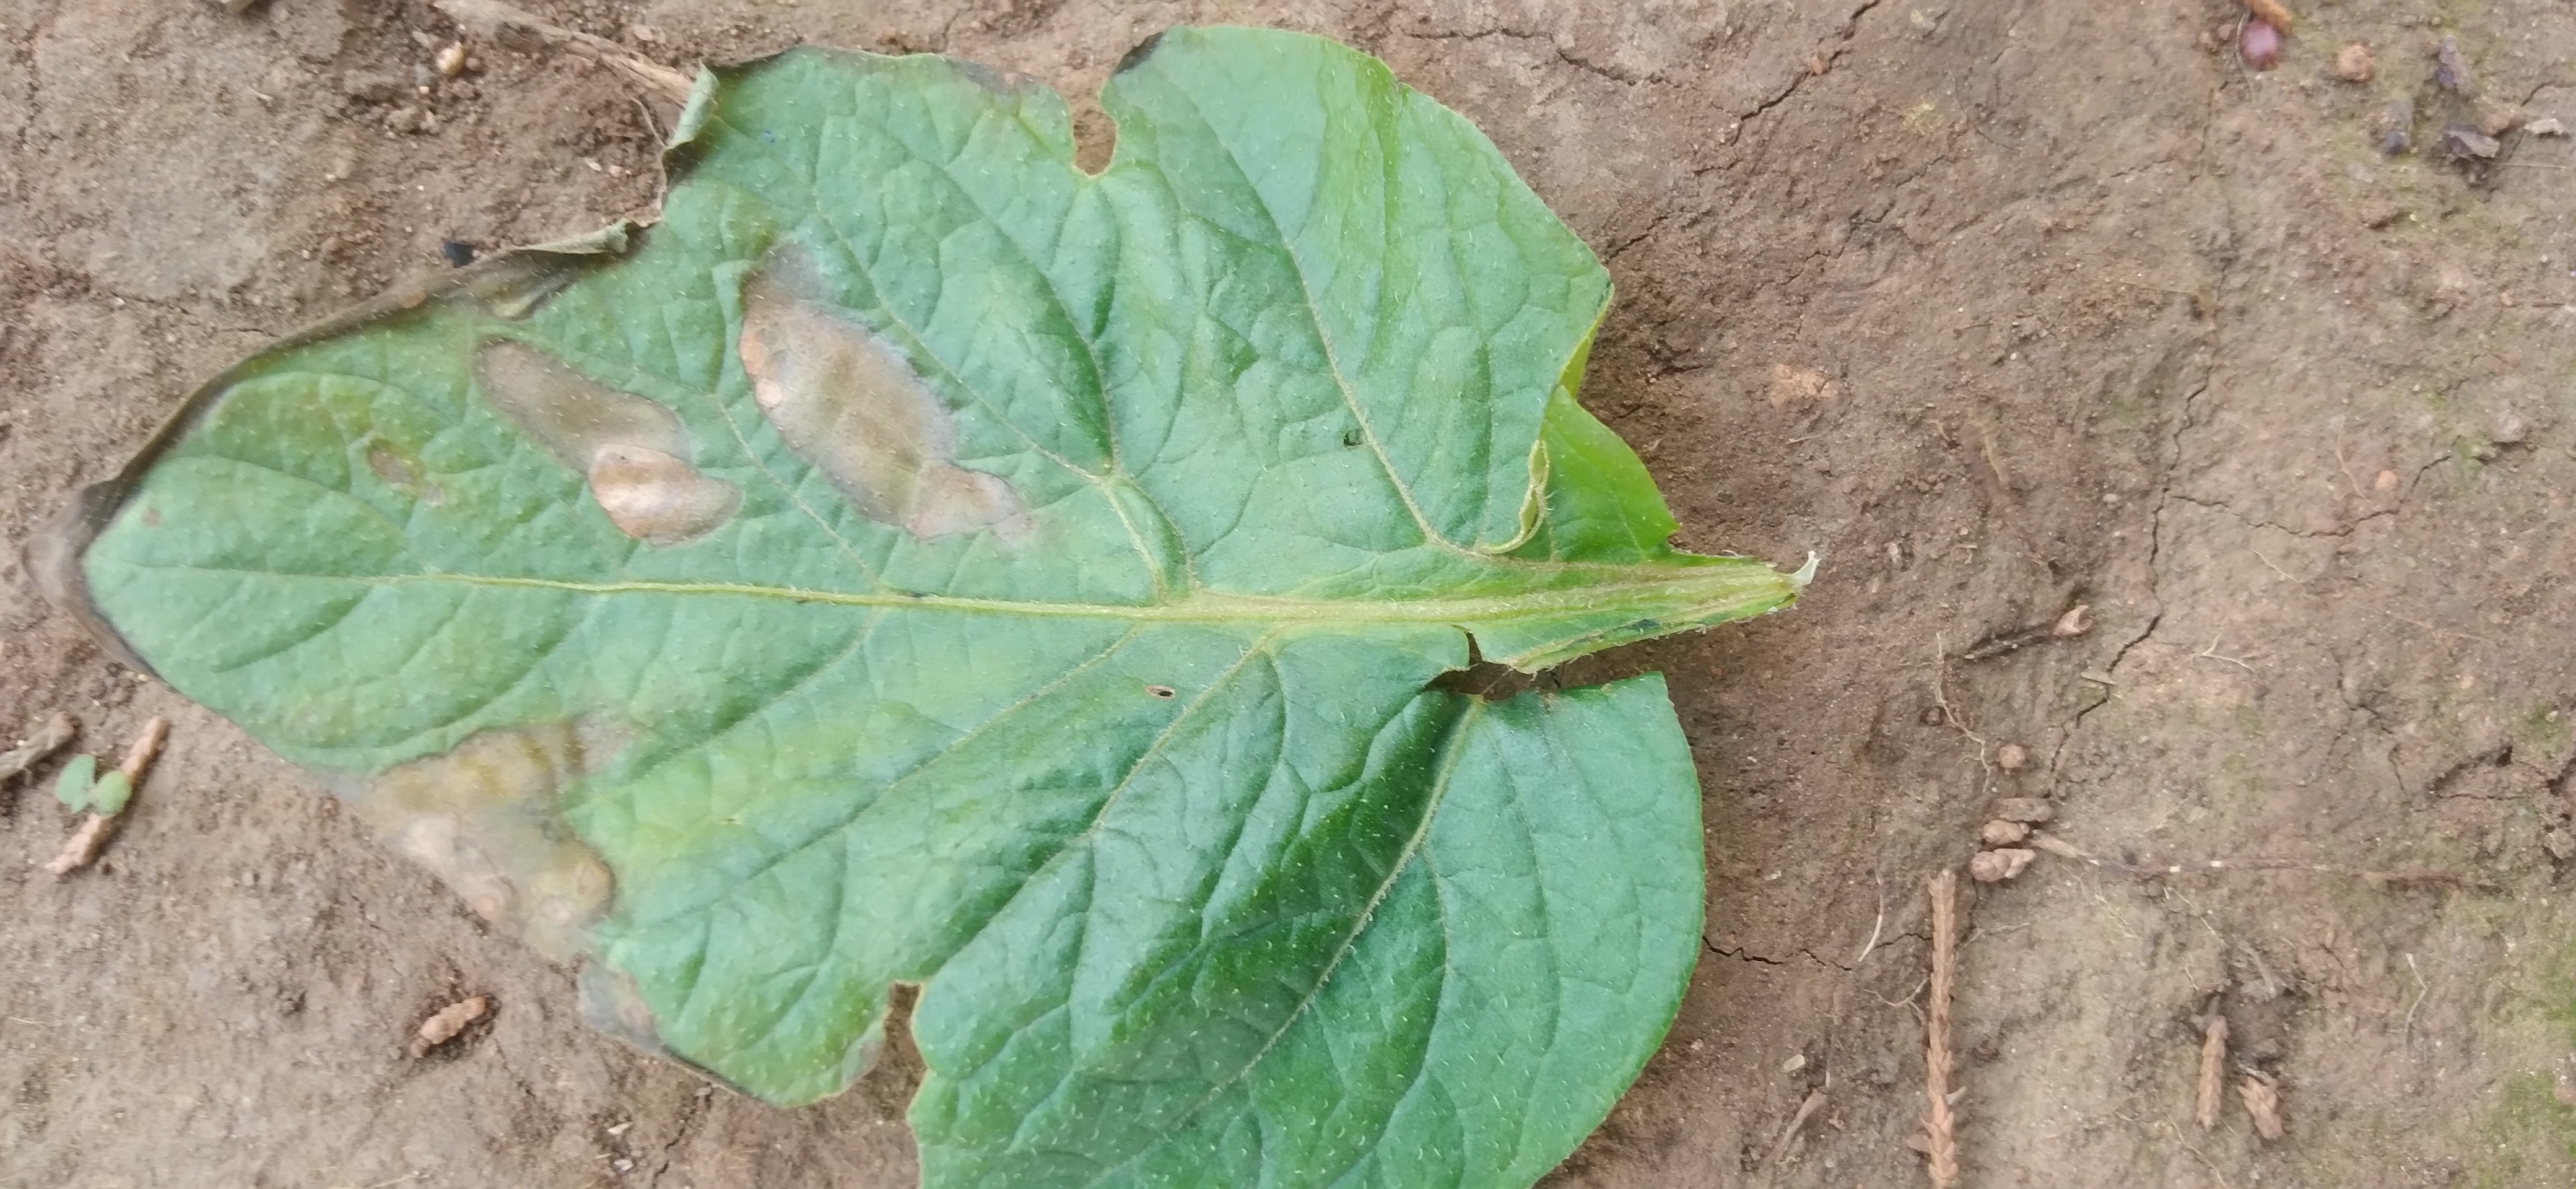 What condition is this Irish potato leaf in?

early blight
